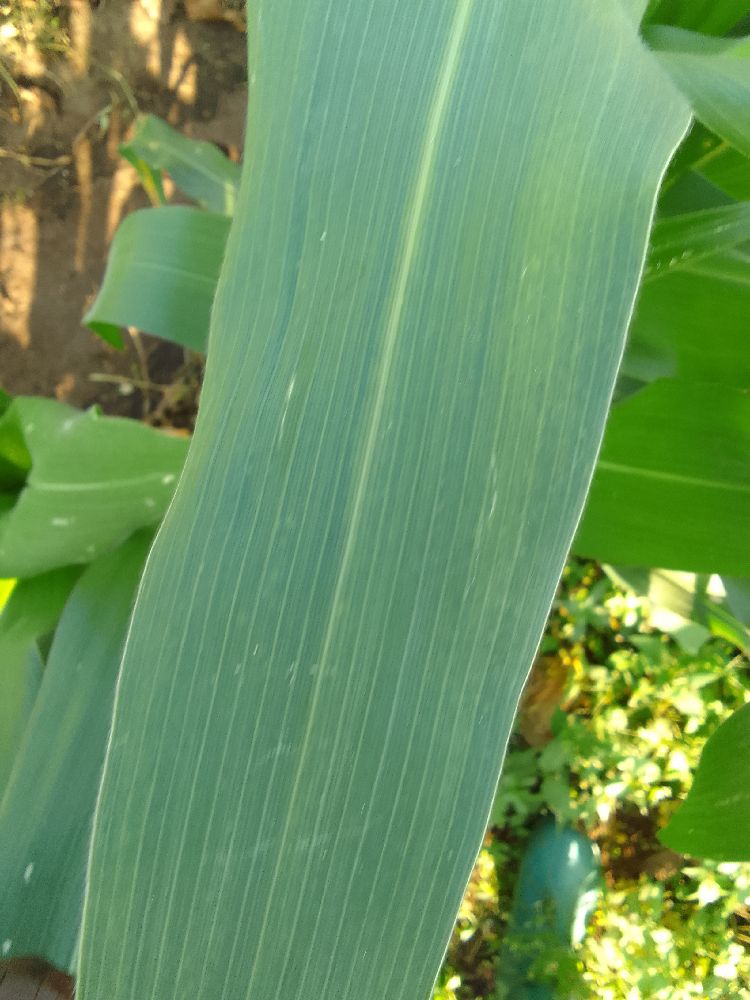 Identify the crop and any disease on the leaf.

maize, healthy
